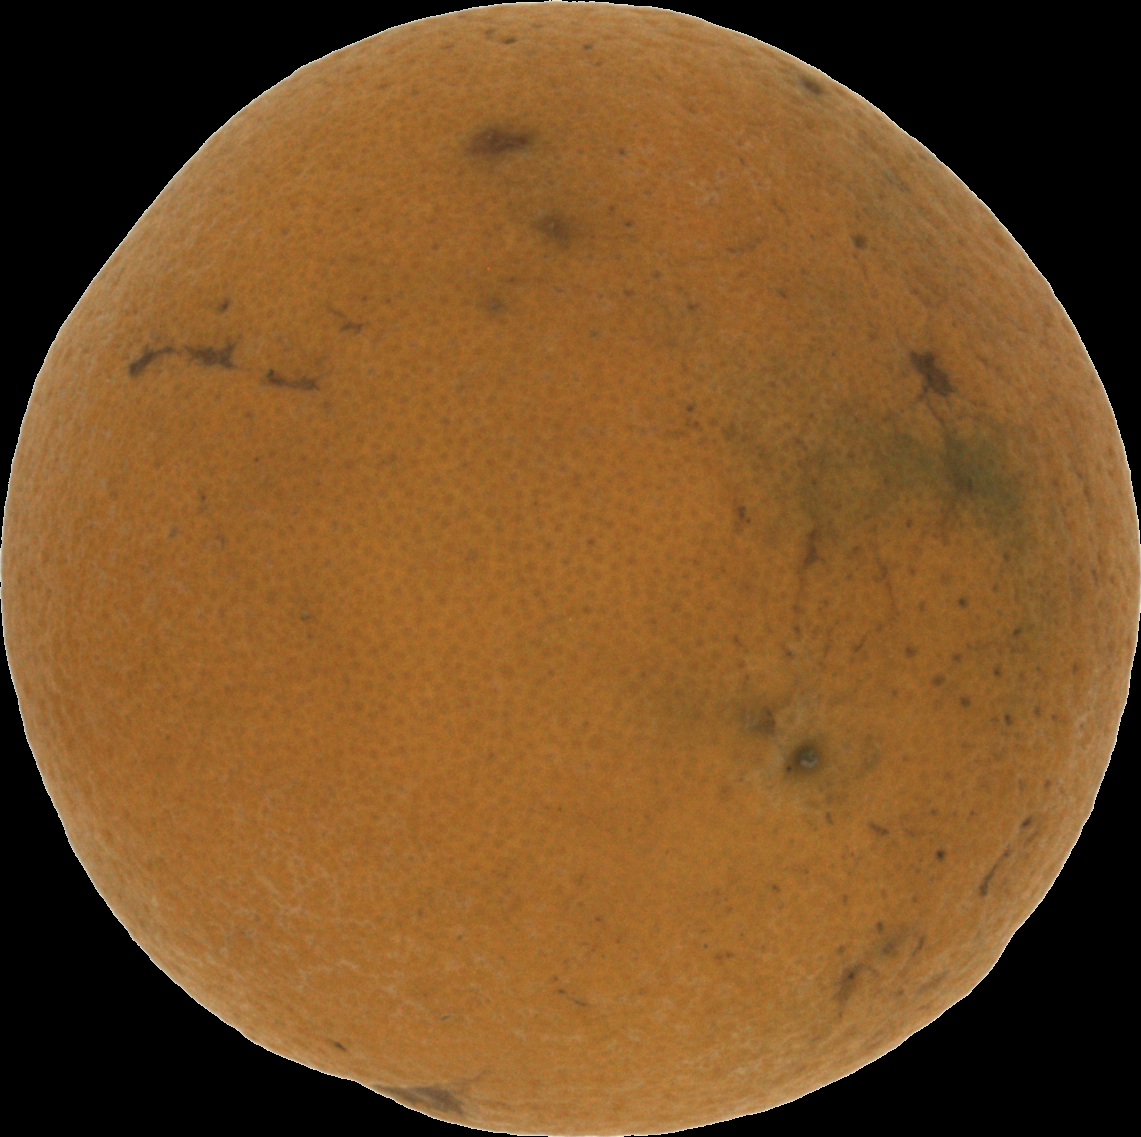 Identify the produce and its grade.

orange, bad
